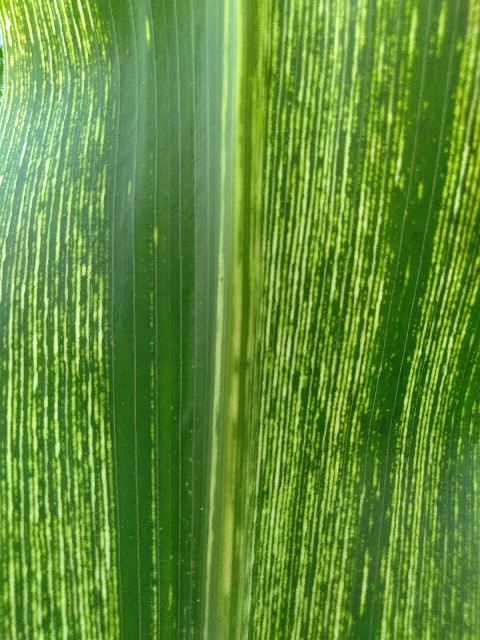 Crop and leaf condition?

maize, maize streak virus
